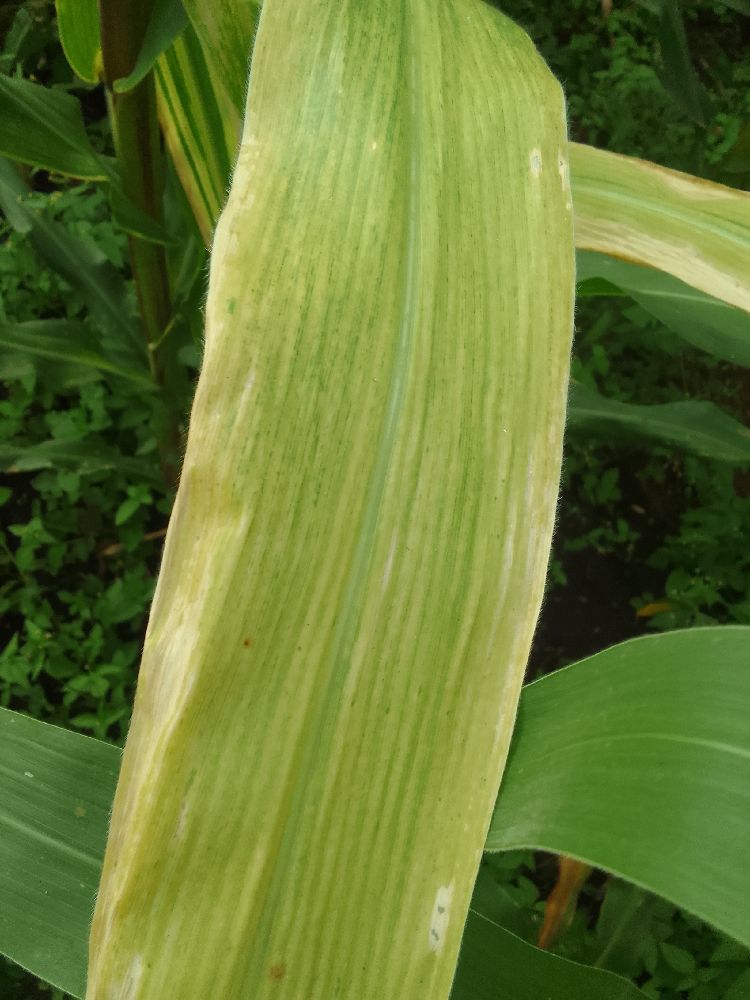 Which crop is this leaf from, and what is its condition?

maize, maize lethal necrosis
